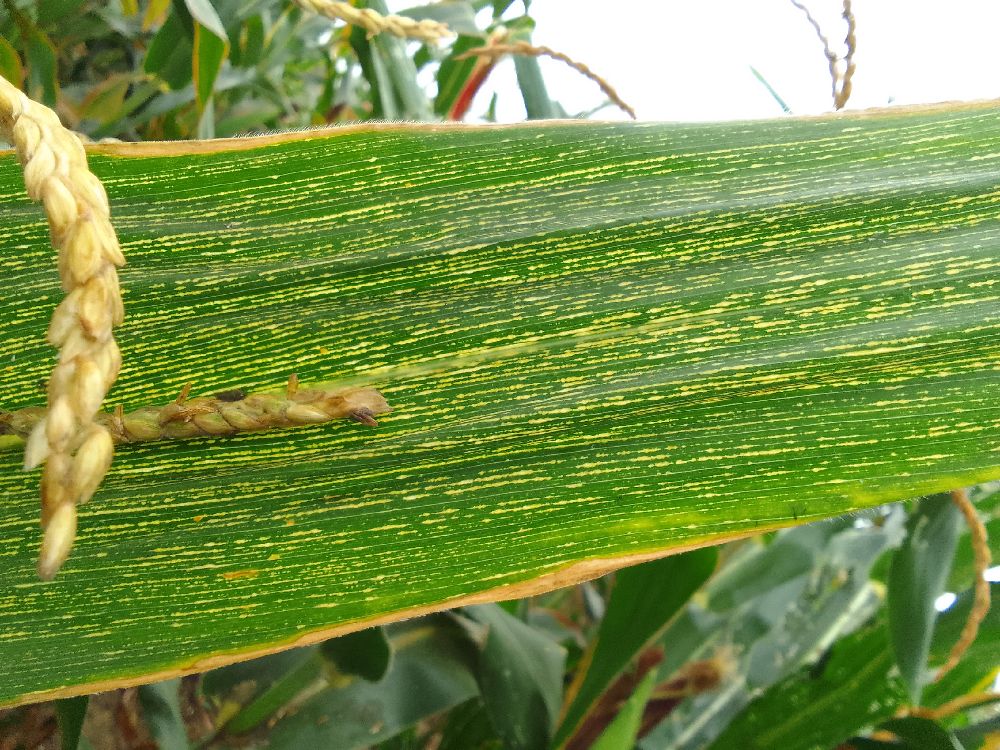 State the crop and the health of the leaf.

maize, maize streak virus
